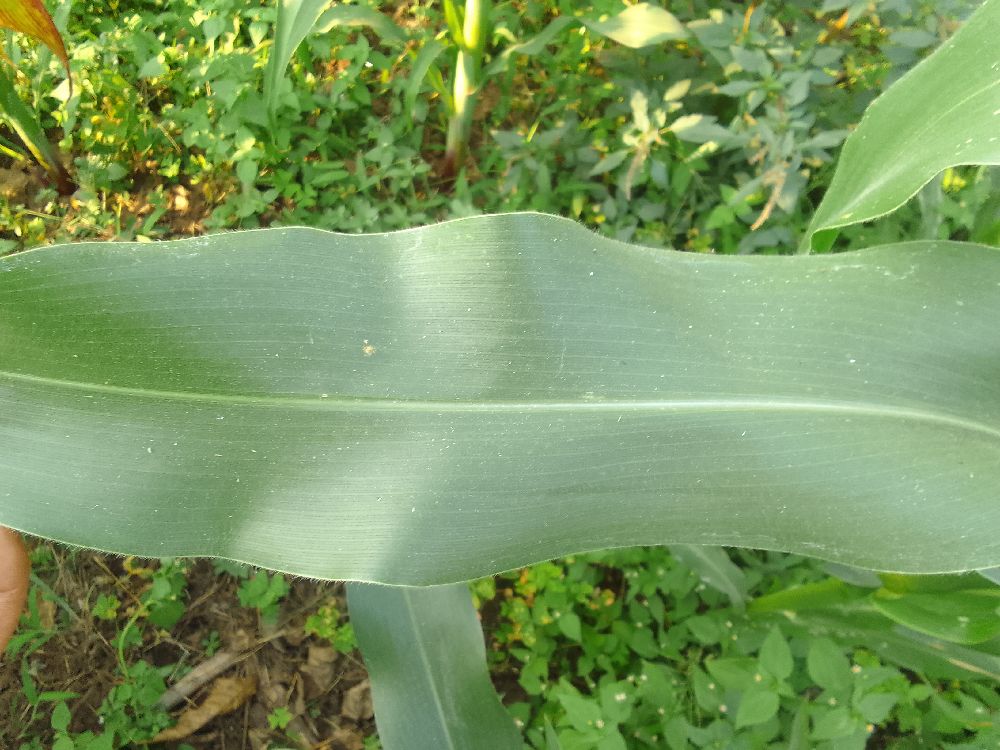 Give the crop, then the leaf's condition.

maize, healthy
